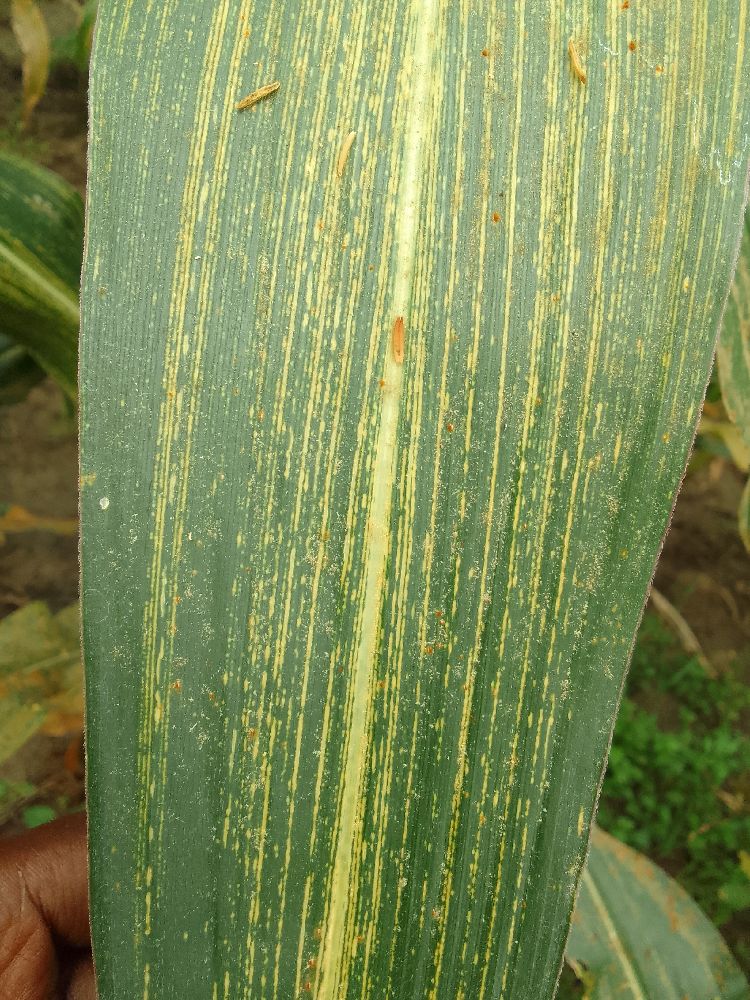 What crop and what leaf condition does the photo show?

maize, maize streak virus
